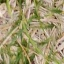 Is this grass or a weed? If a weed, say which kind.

grass
